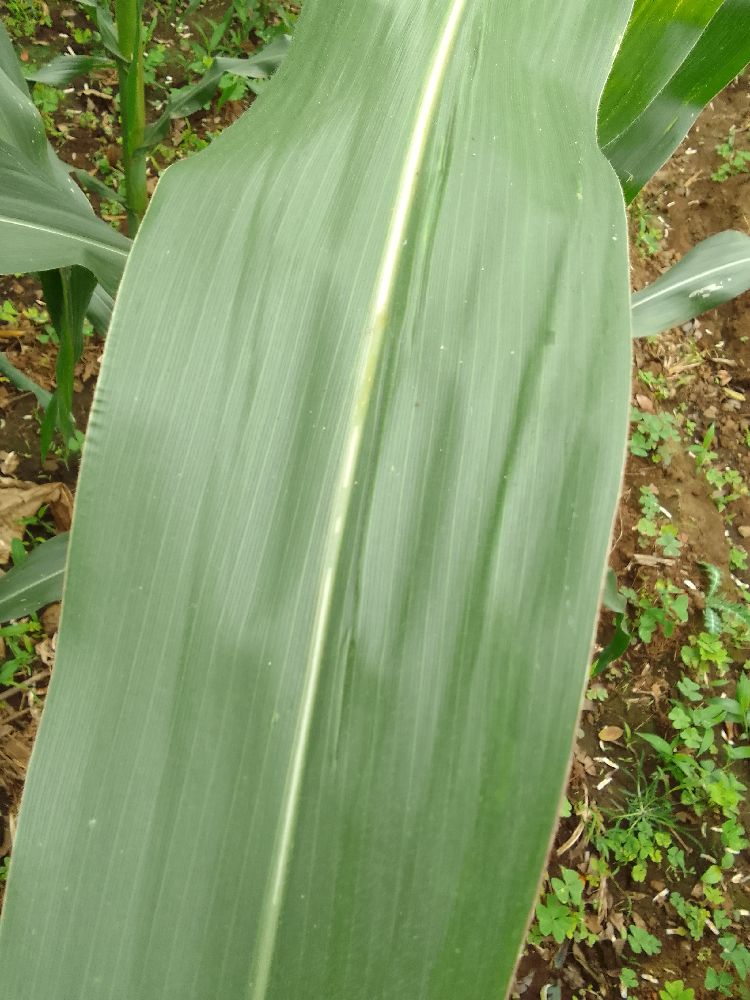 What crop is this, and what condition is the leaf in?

maize, healthy
